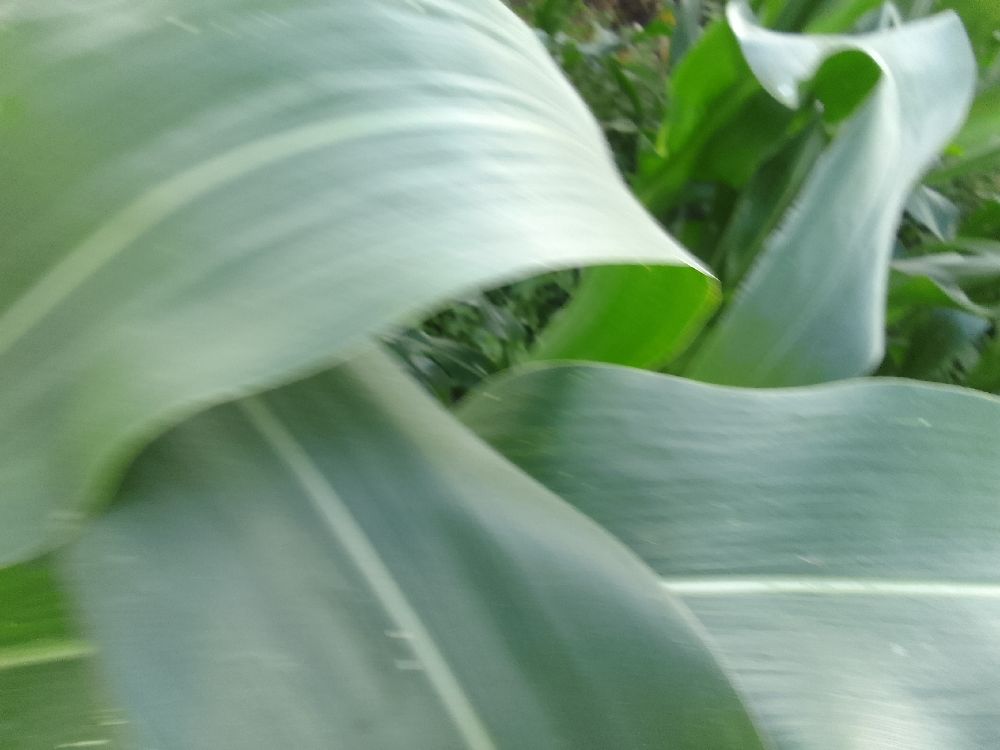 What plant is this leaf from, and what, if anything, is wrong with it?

maize, healthy
